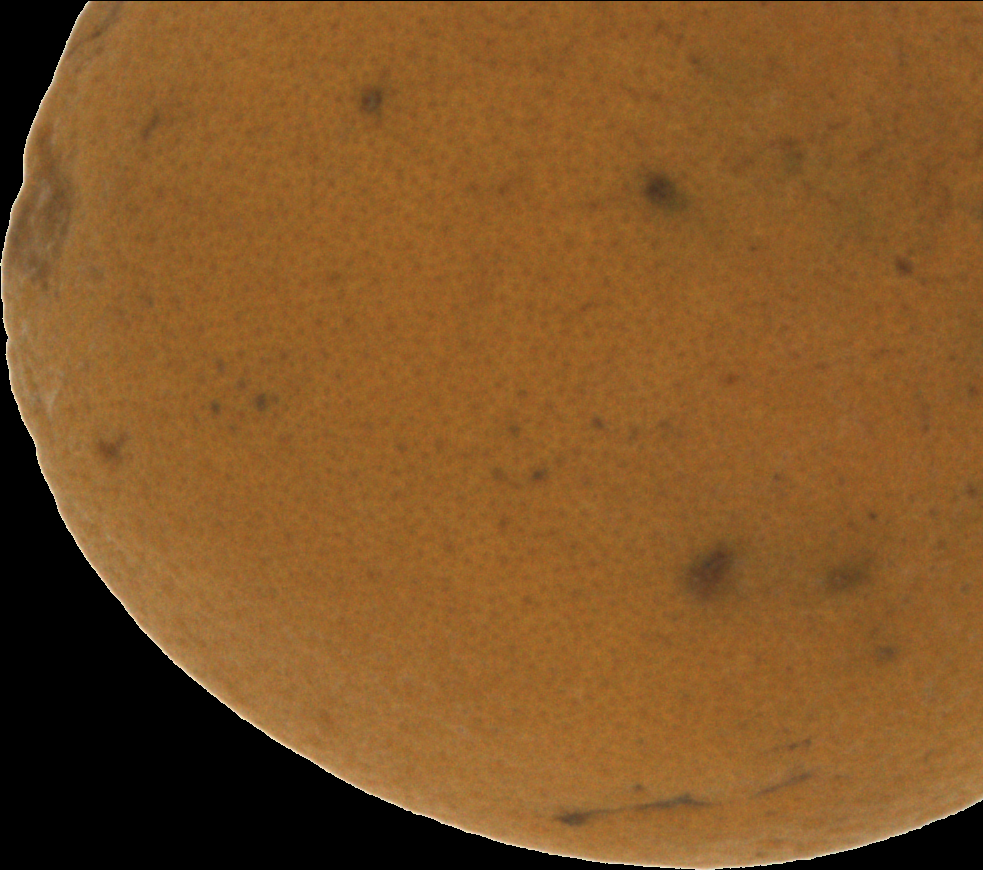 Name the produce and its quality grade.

orange, bad
